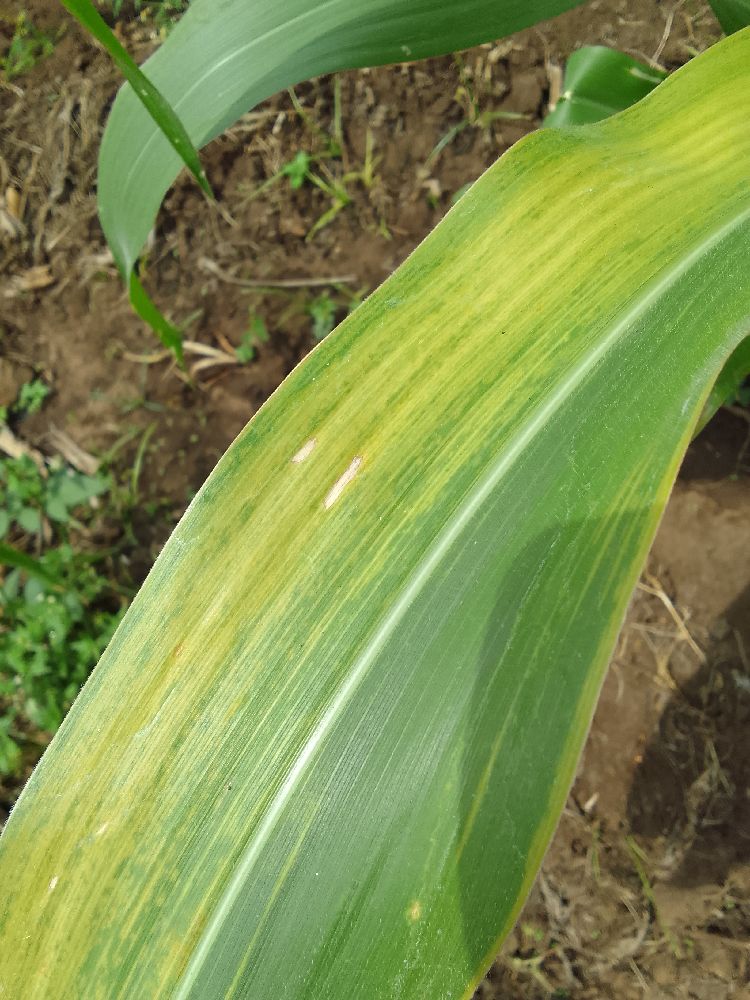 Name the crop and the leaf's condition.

maize, maize lethal necrosis
